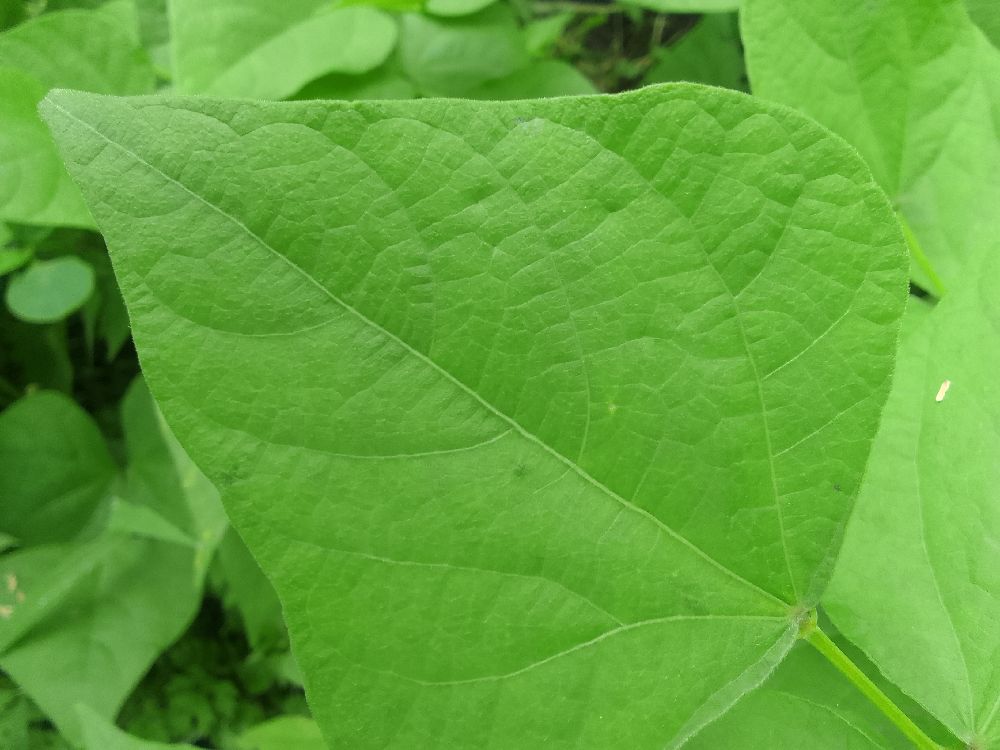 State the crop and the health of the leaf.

common bean, healthy
